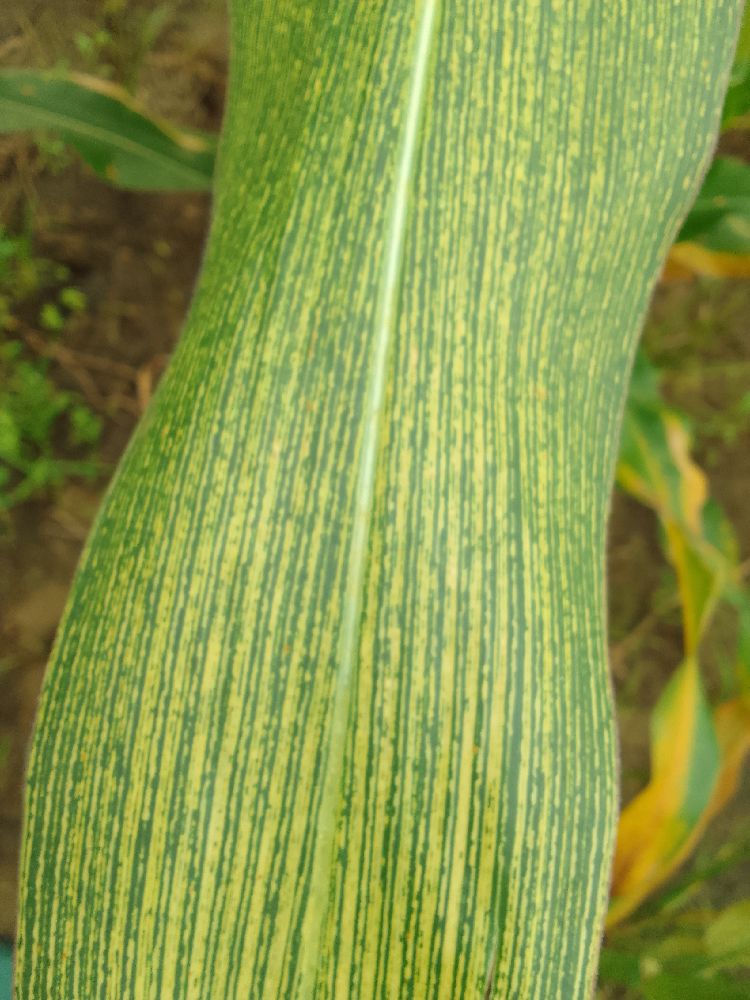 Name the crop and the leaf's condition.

maize, maize streak virus
